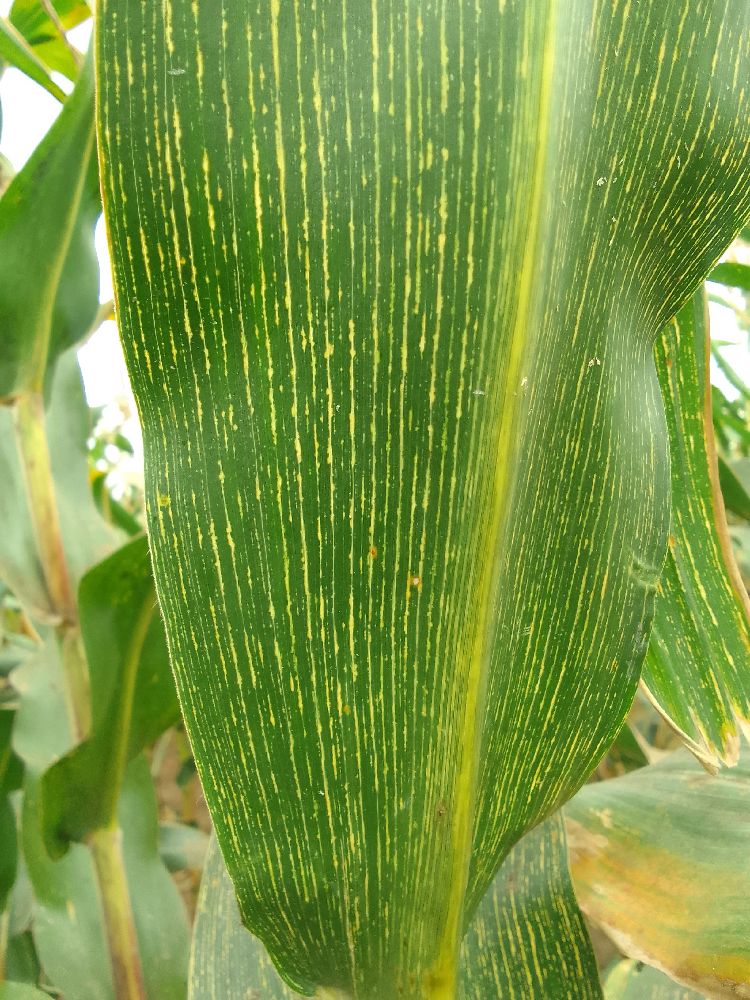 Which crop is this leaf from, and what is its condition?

maize, maize streak virus
